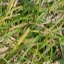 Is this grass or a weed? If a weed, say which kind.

grass
